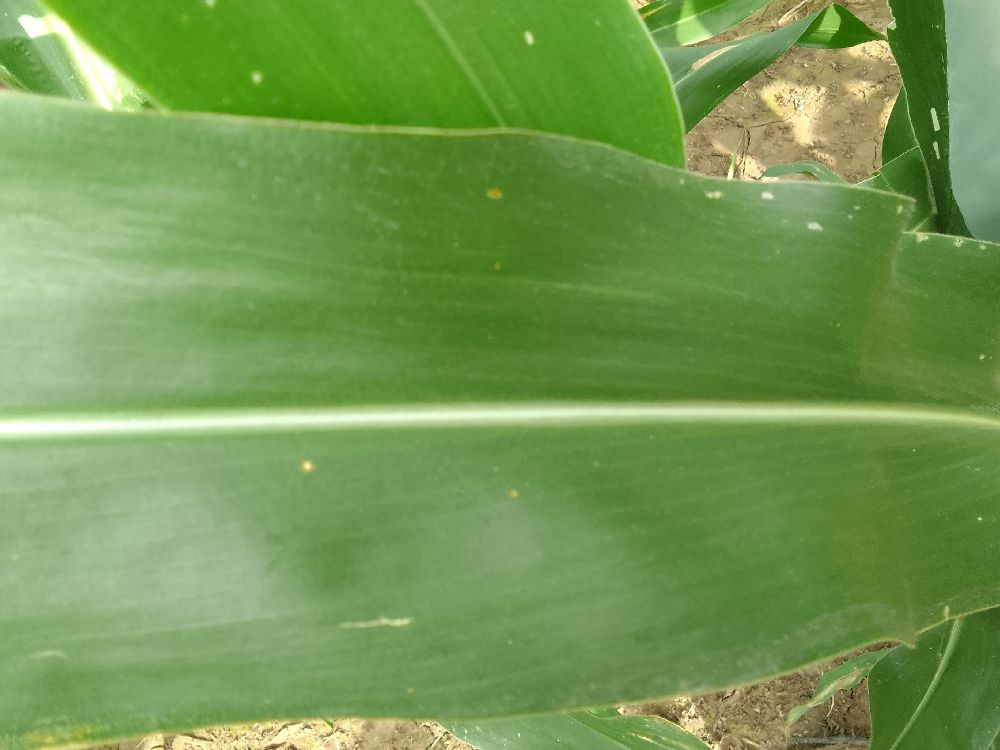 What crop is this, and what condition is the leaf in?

maize, healthy
